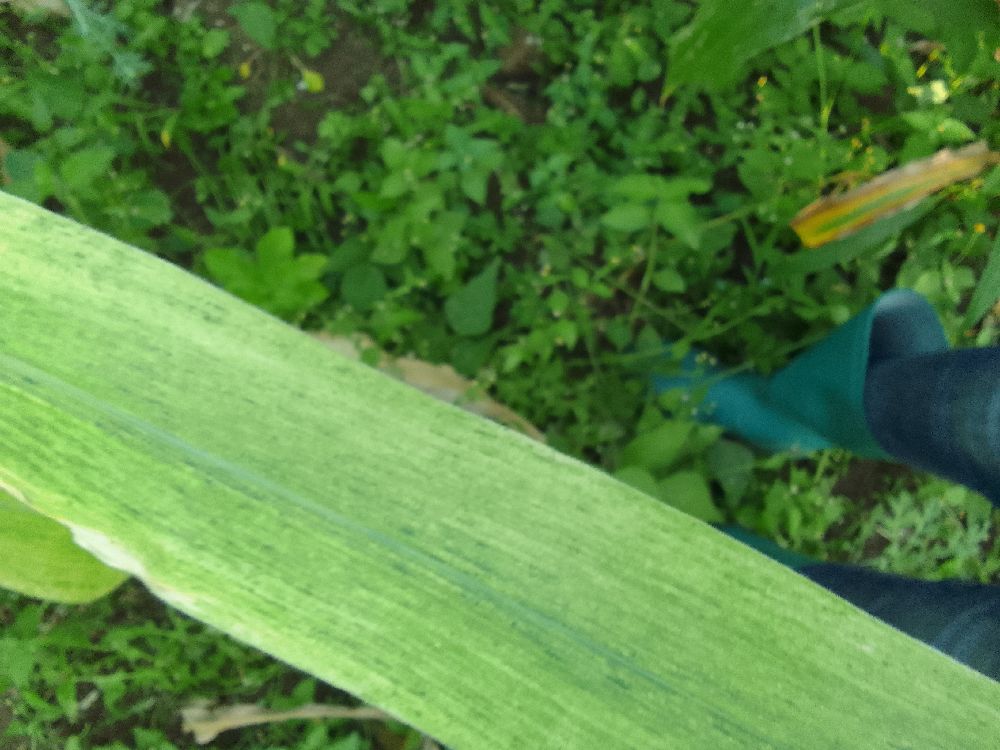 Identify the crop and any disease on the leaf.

maize, maize lethal necrosis
